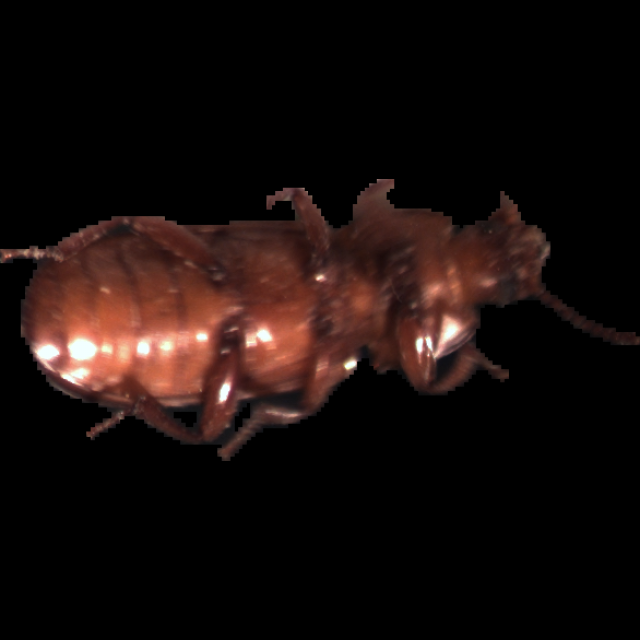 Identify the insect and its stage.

mealworm beetle
